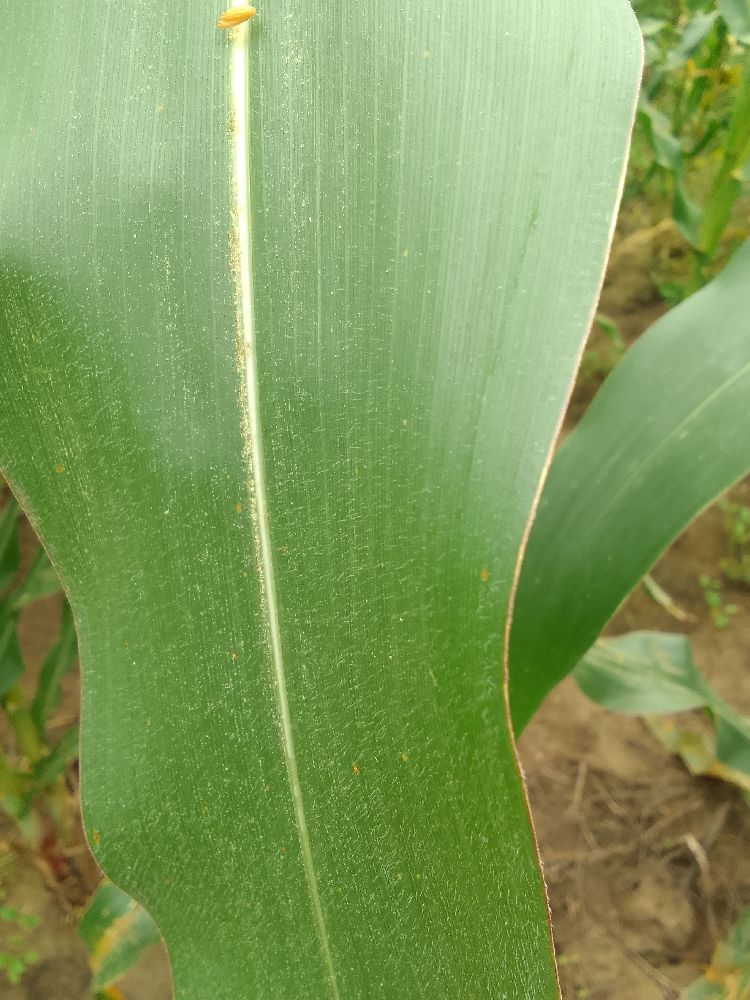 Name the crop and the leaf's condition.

maize, healthy
